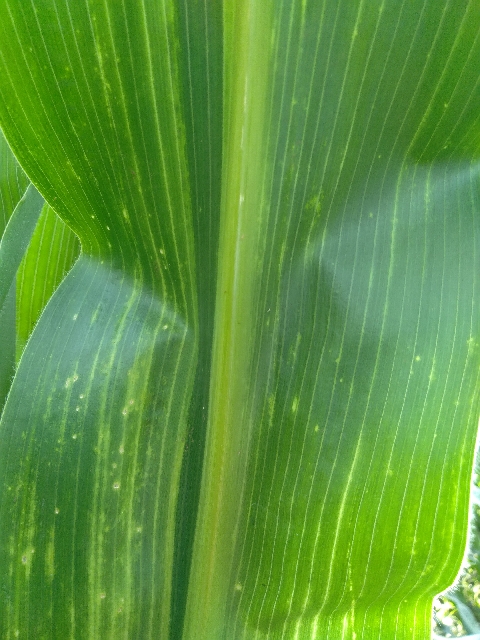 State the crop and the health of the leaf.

maize, maize lethal necrosis
